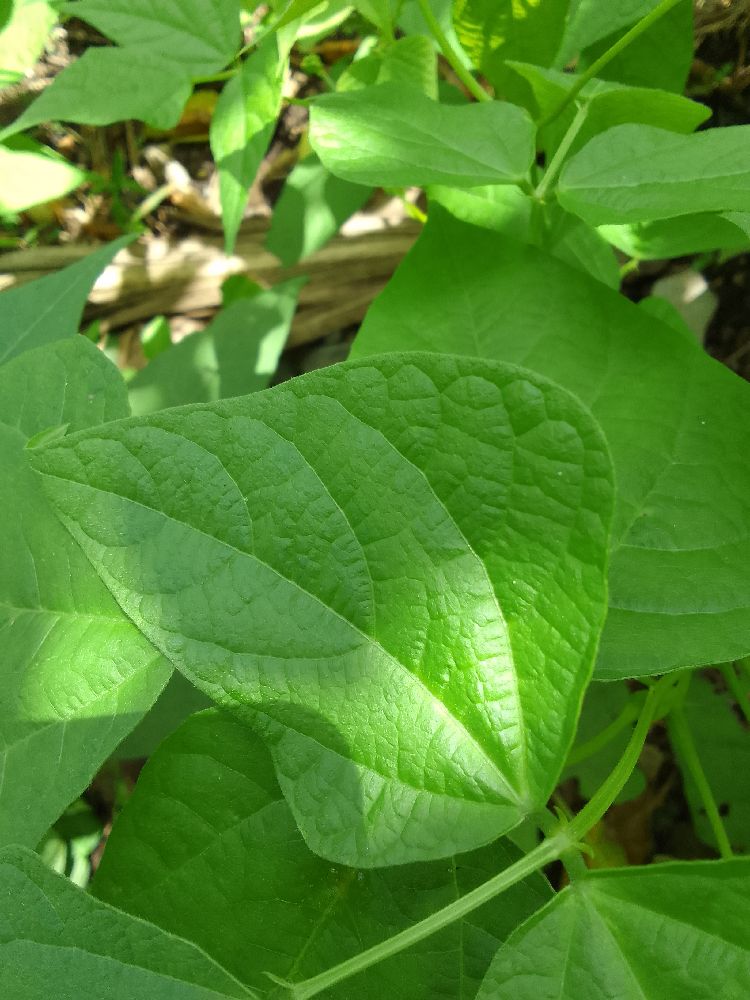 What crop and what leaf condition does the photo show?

common bean, healthy
